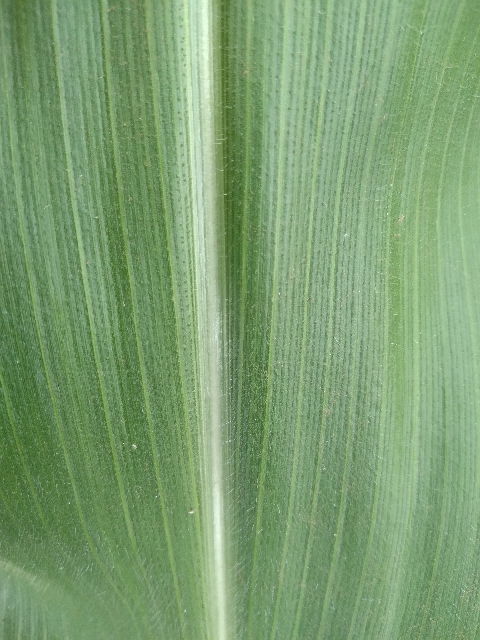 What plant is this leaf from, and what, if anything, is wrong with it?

maize, healthy
